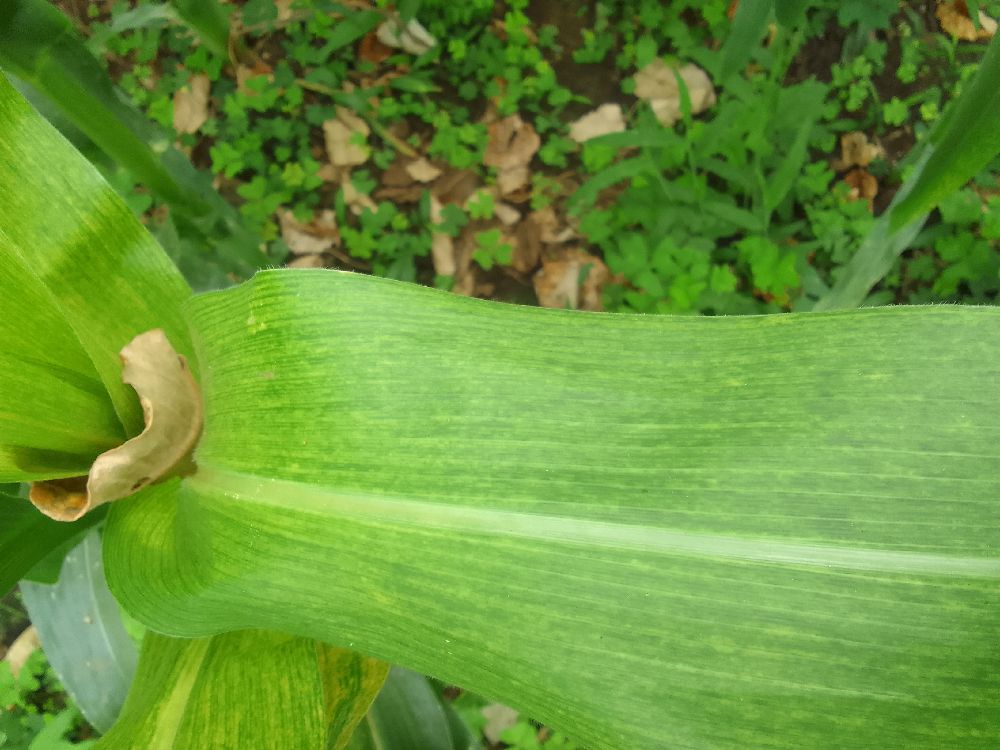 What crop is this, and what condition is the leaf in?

maize, maize lethal necrosis
